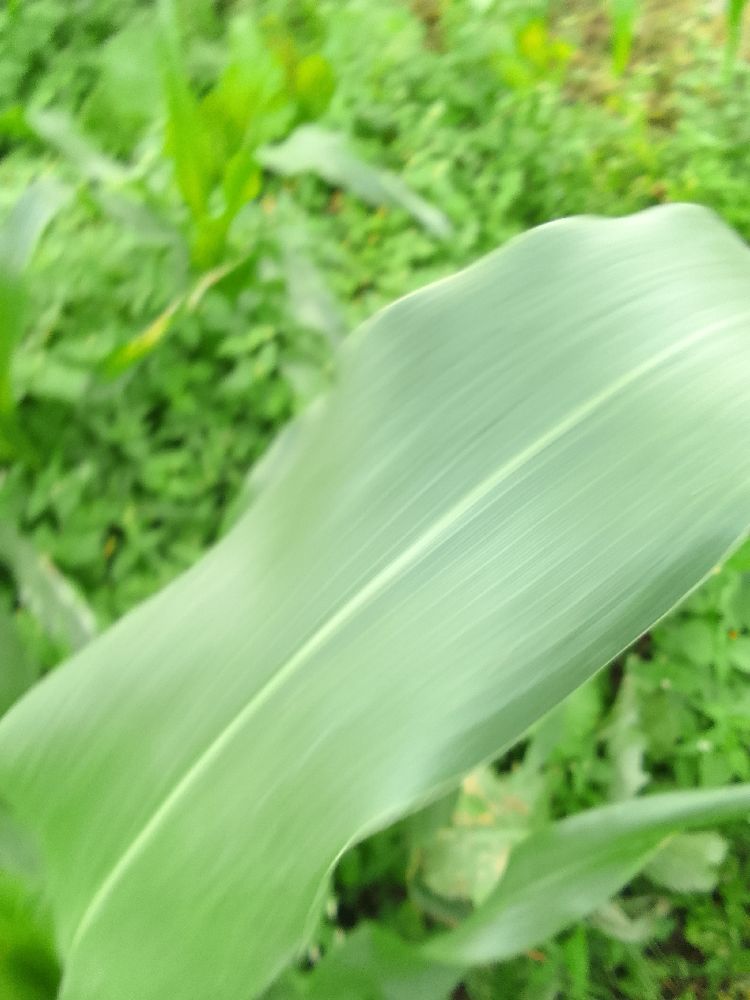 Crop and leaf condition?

maize, healthy
